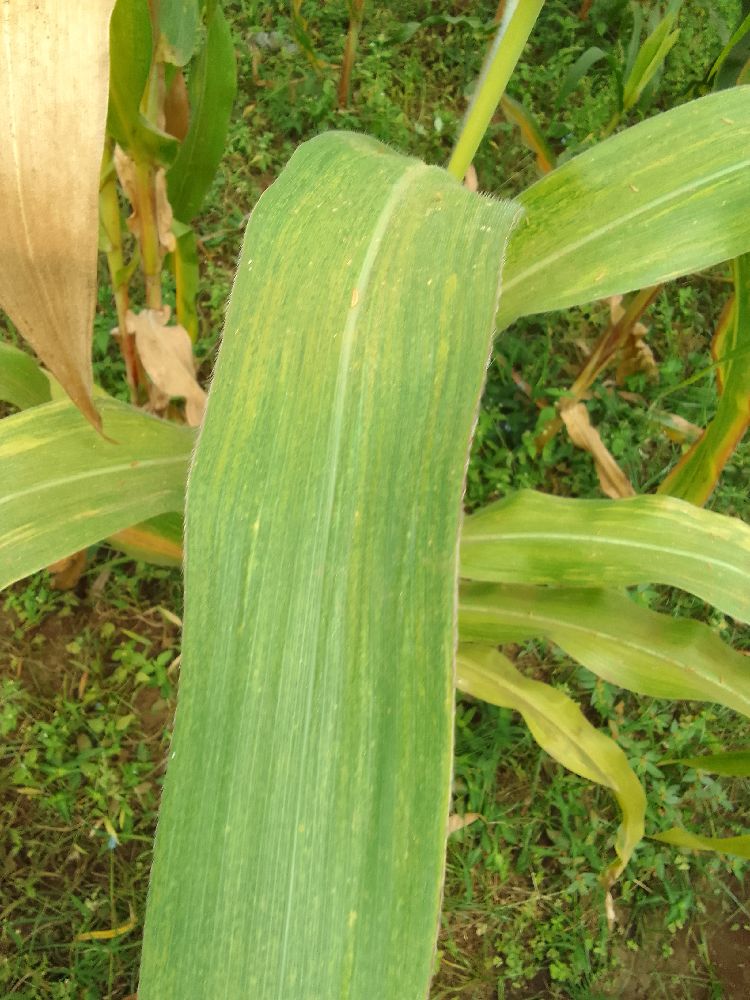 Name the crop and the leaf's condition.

maize, maize lethal necrosis
